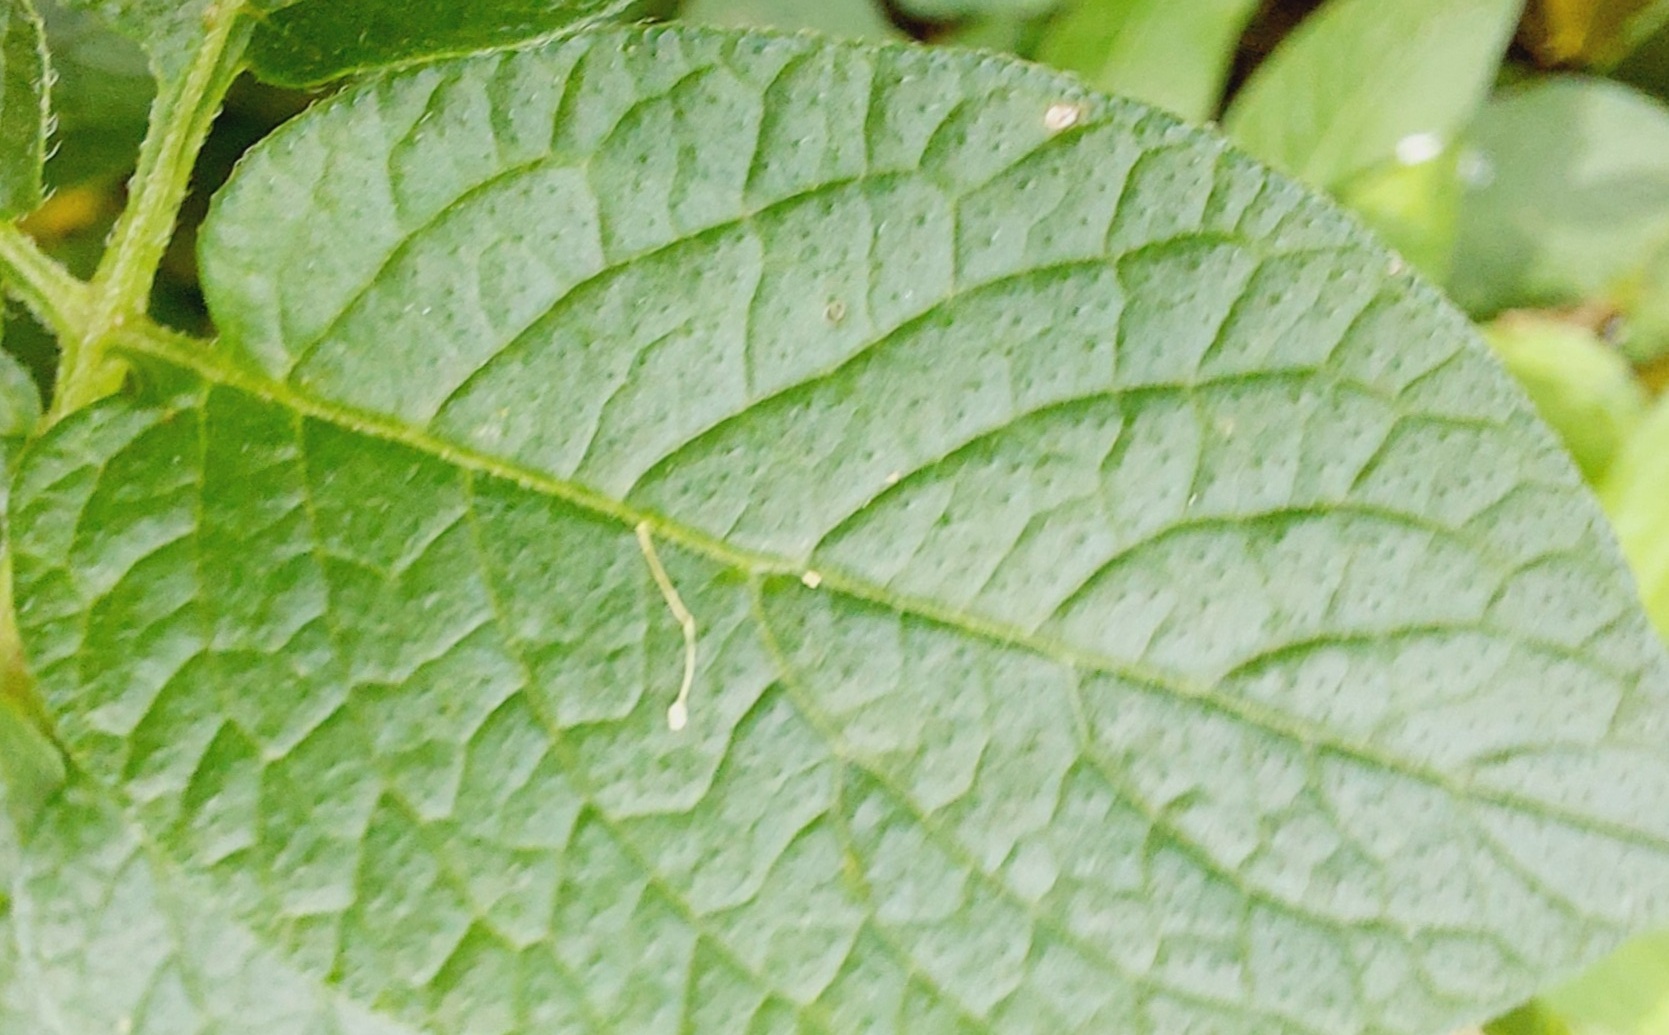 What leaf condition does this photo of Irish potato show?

healthy
